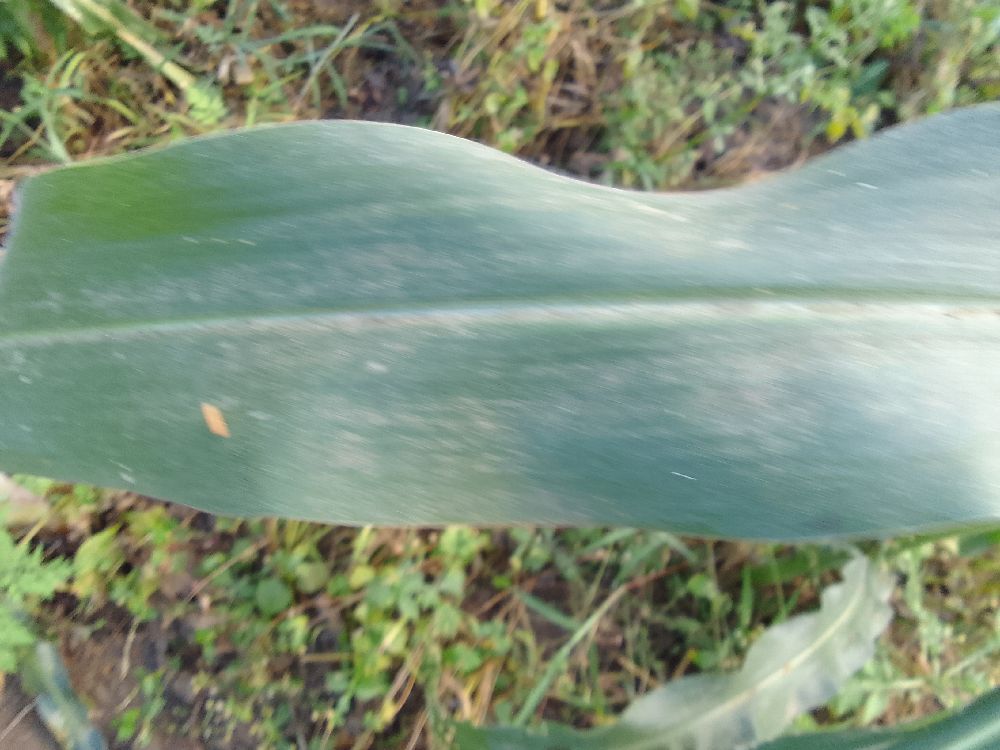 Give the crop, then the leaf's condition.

maize, healthy
